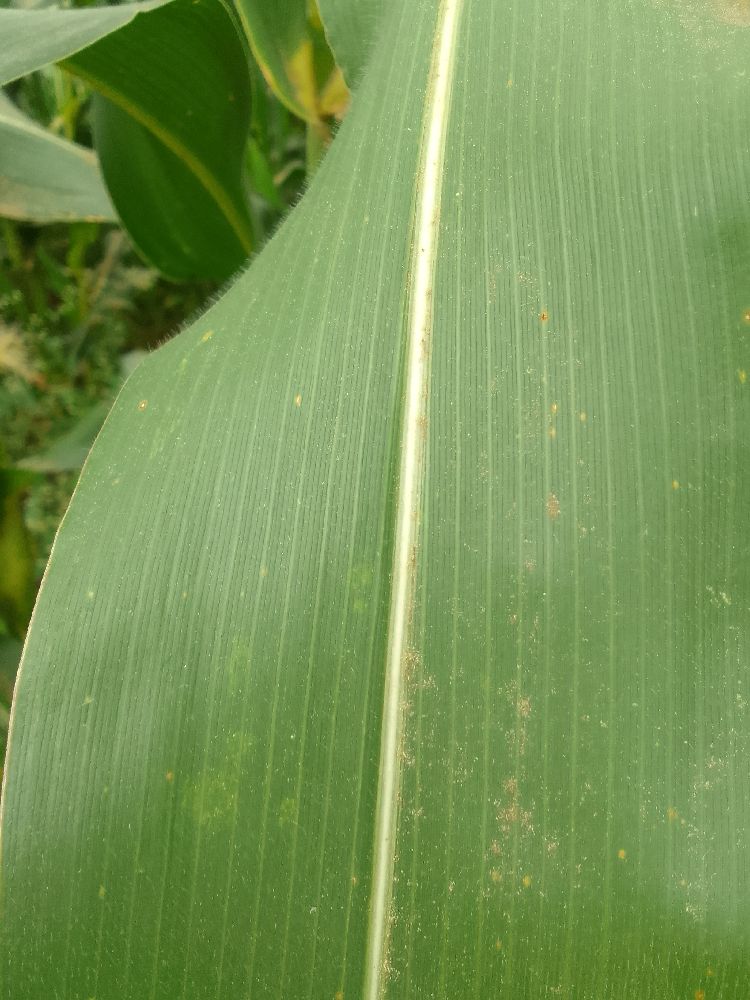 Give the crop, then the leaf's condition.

maize, healthy
